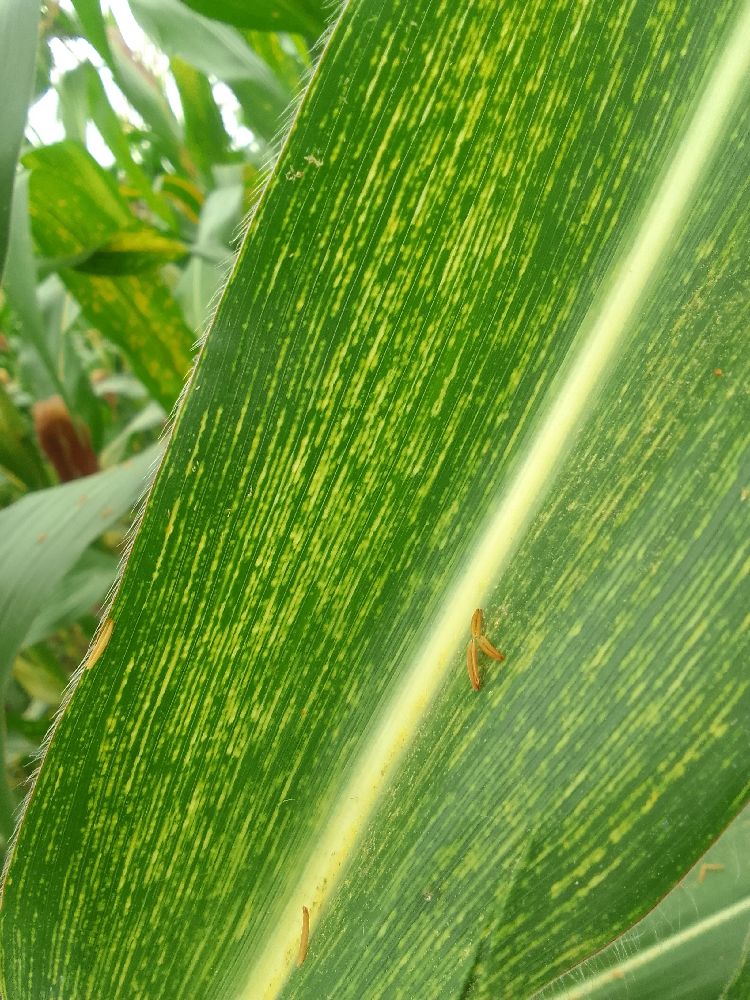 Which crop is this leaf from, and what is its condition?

maize, maize streak virus
